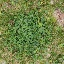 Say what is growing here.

unstructured weed
